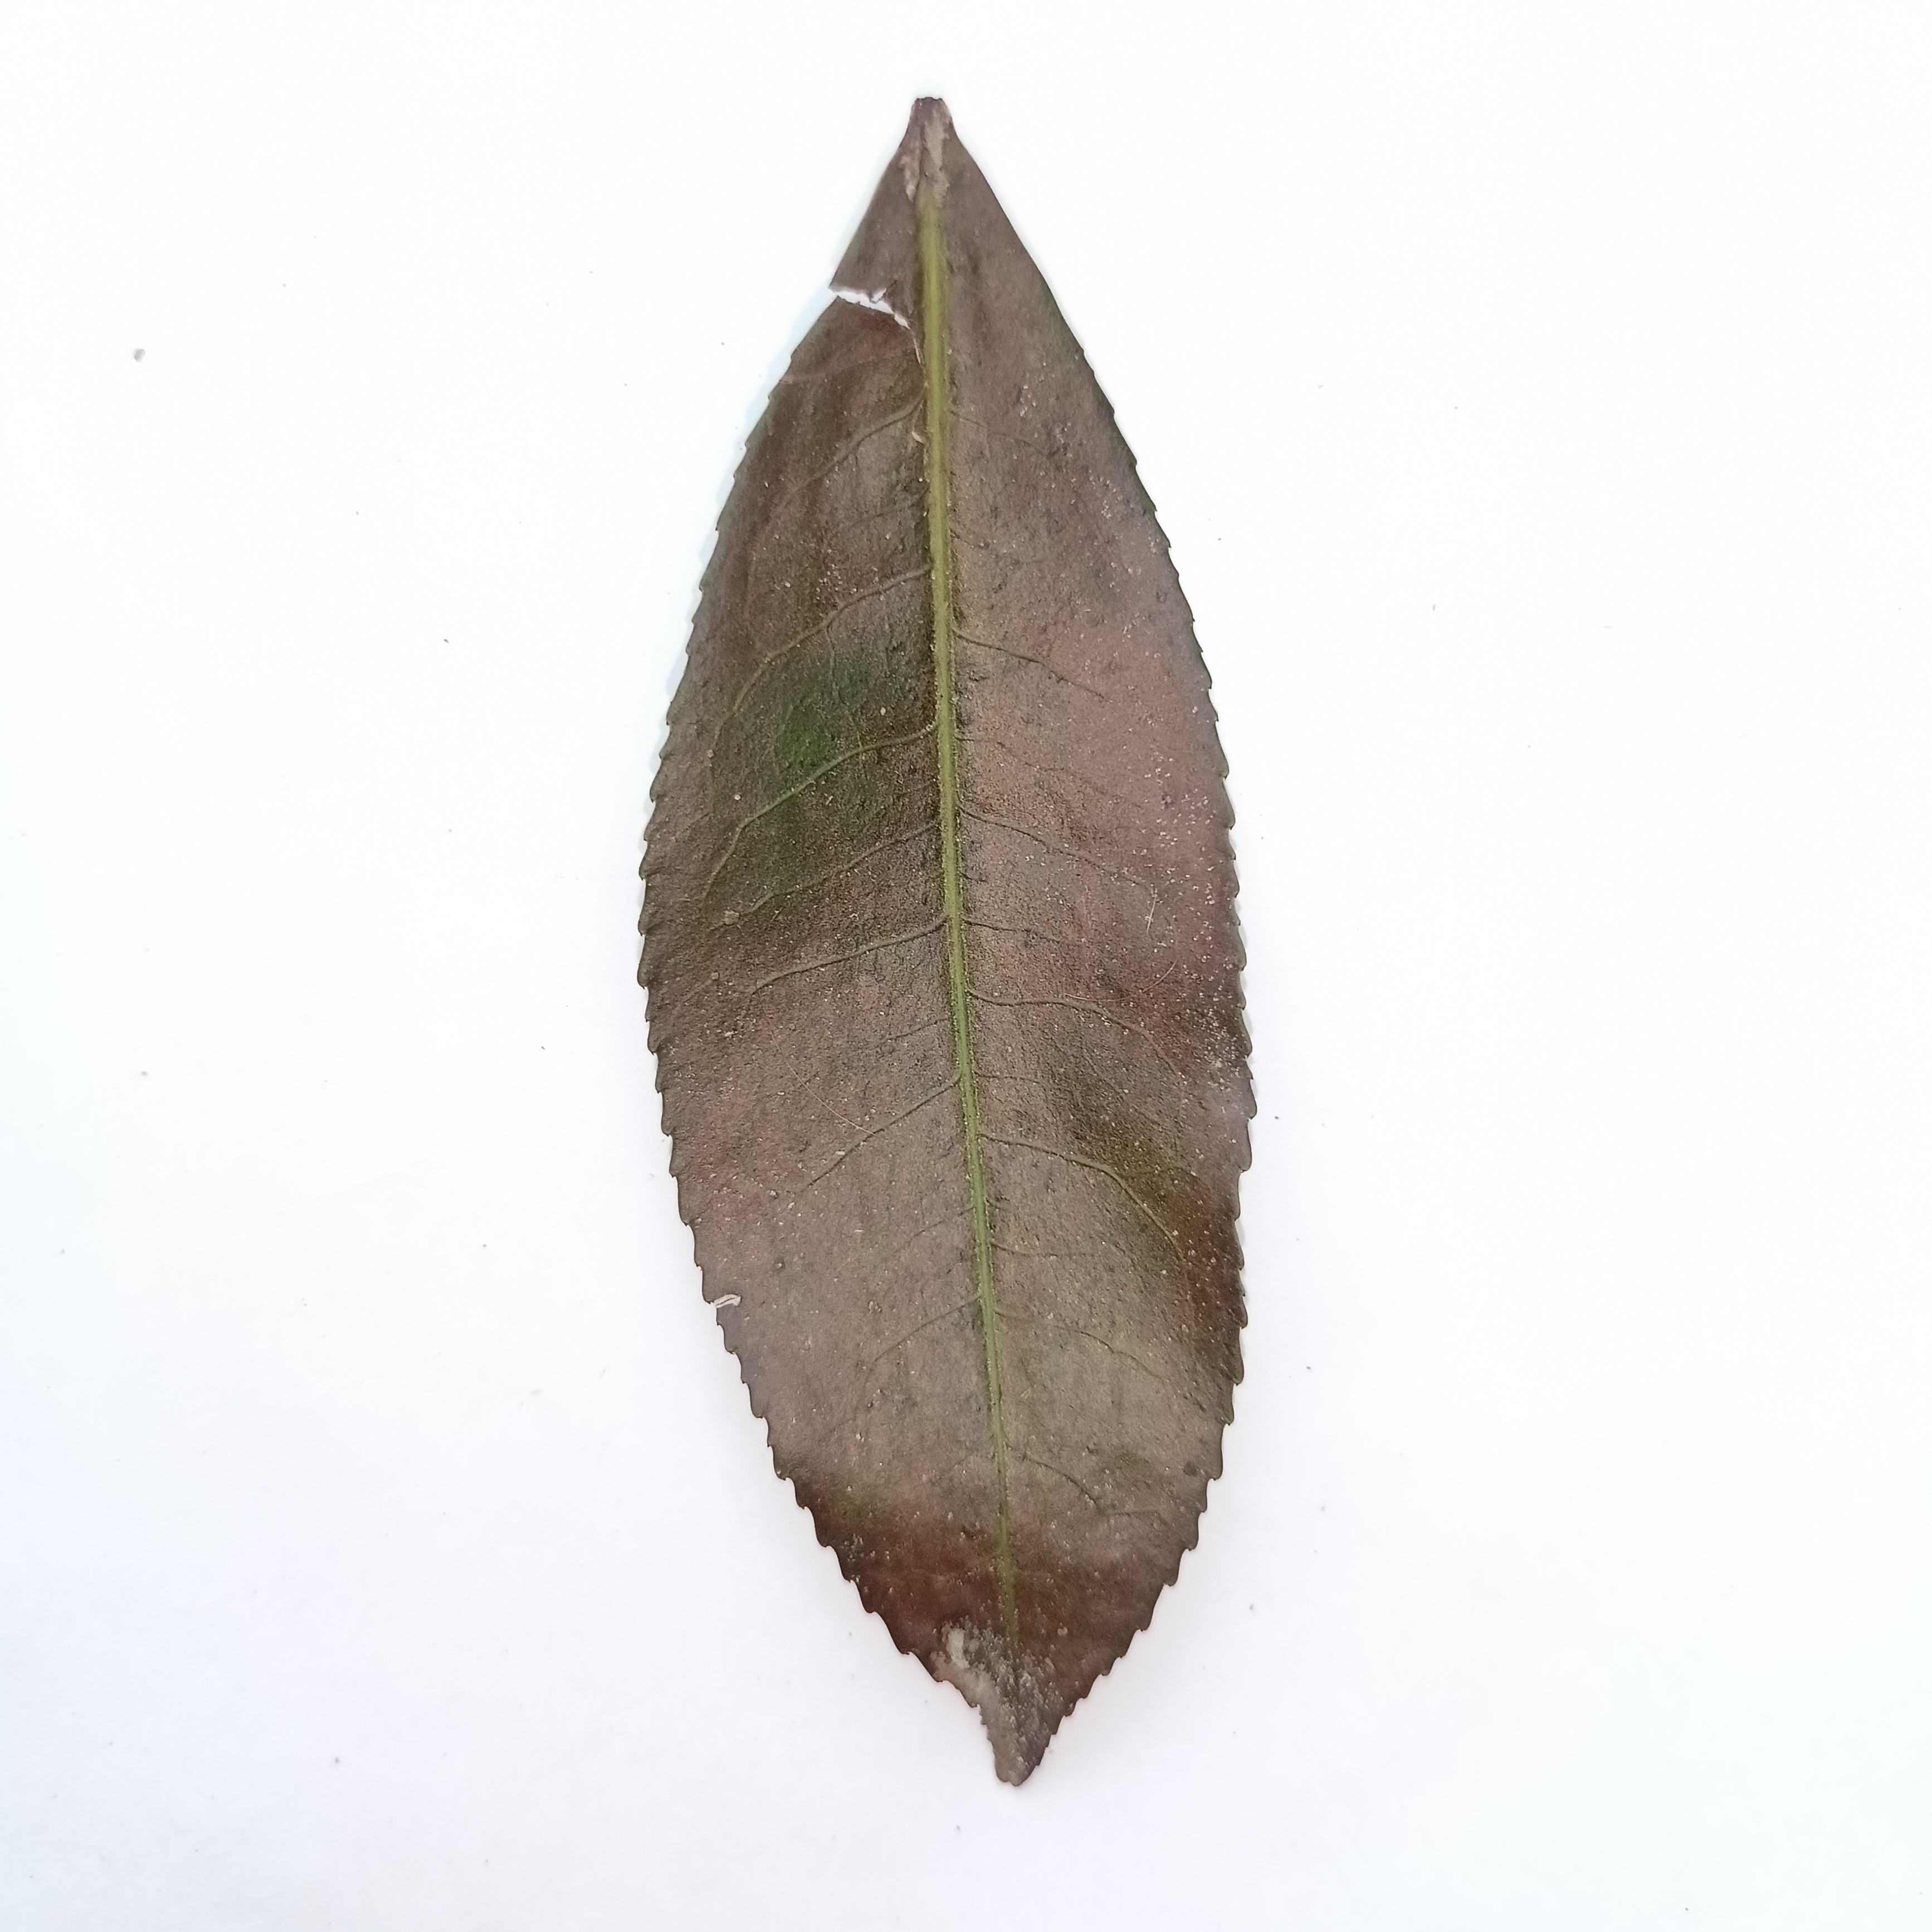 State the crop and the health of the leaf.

tea, red rust
